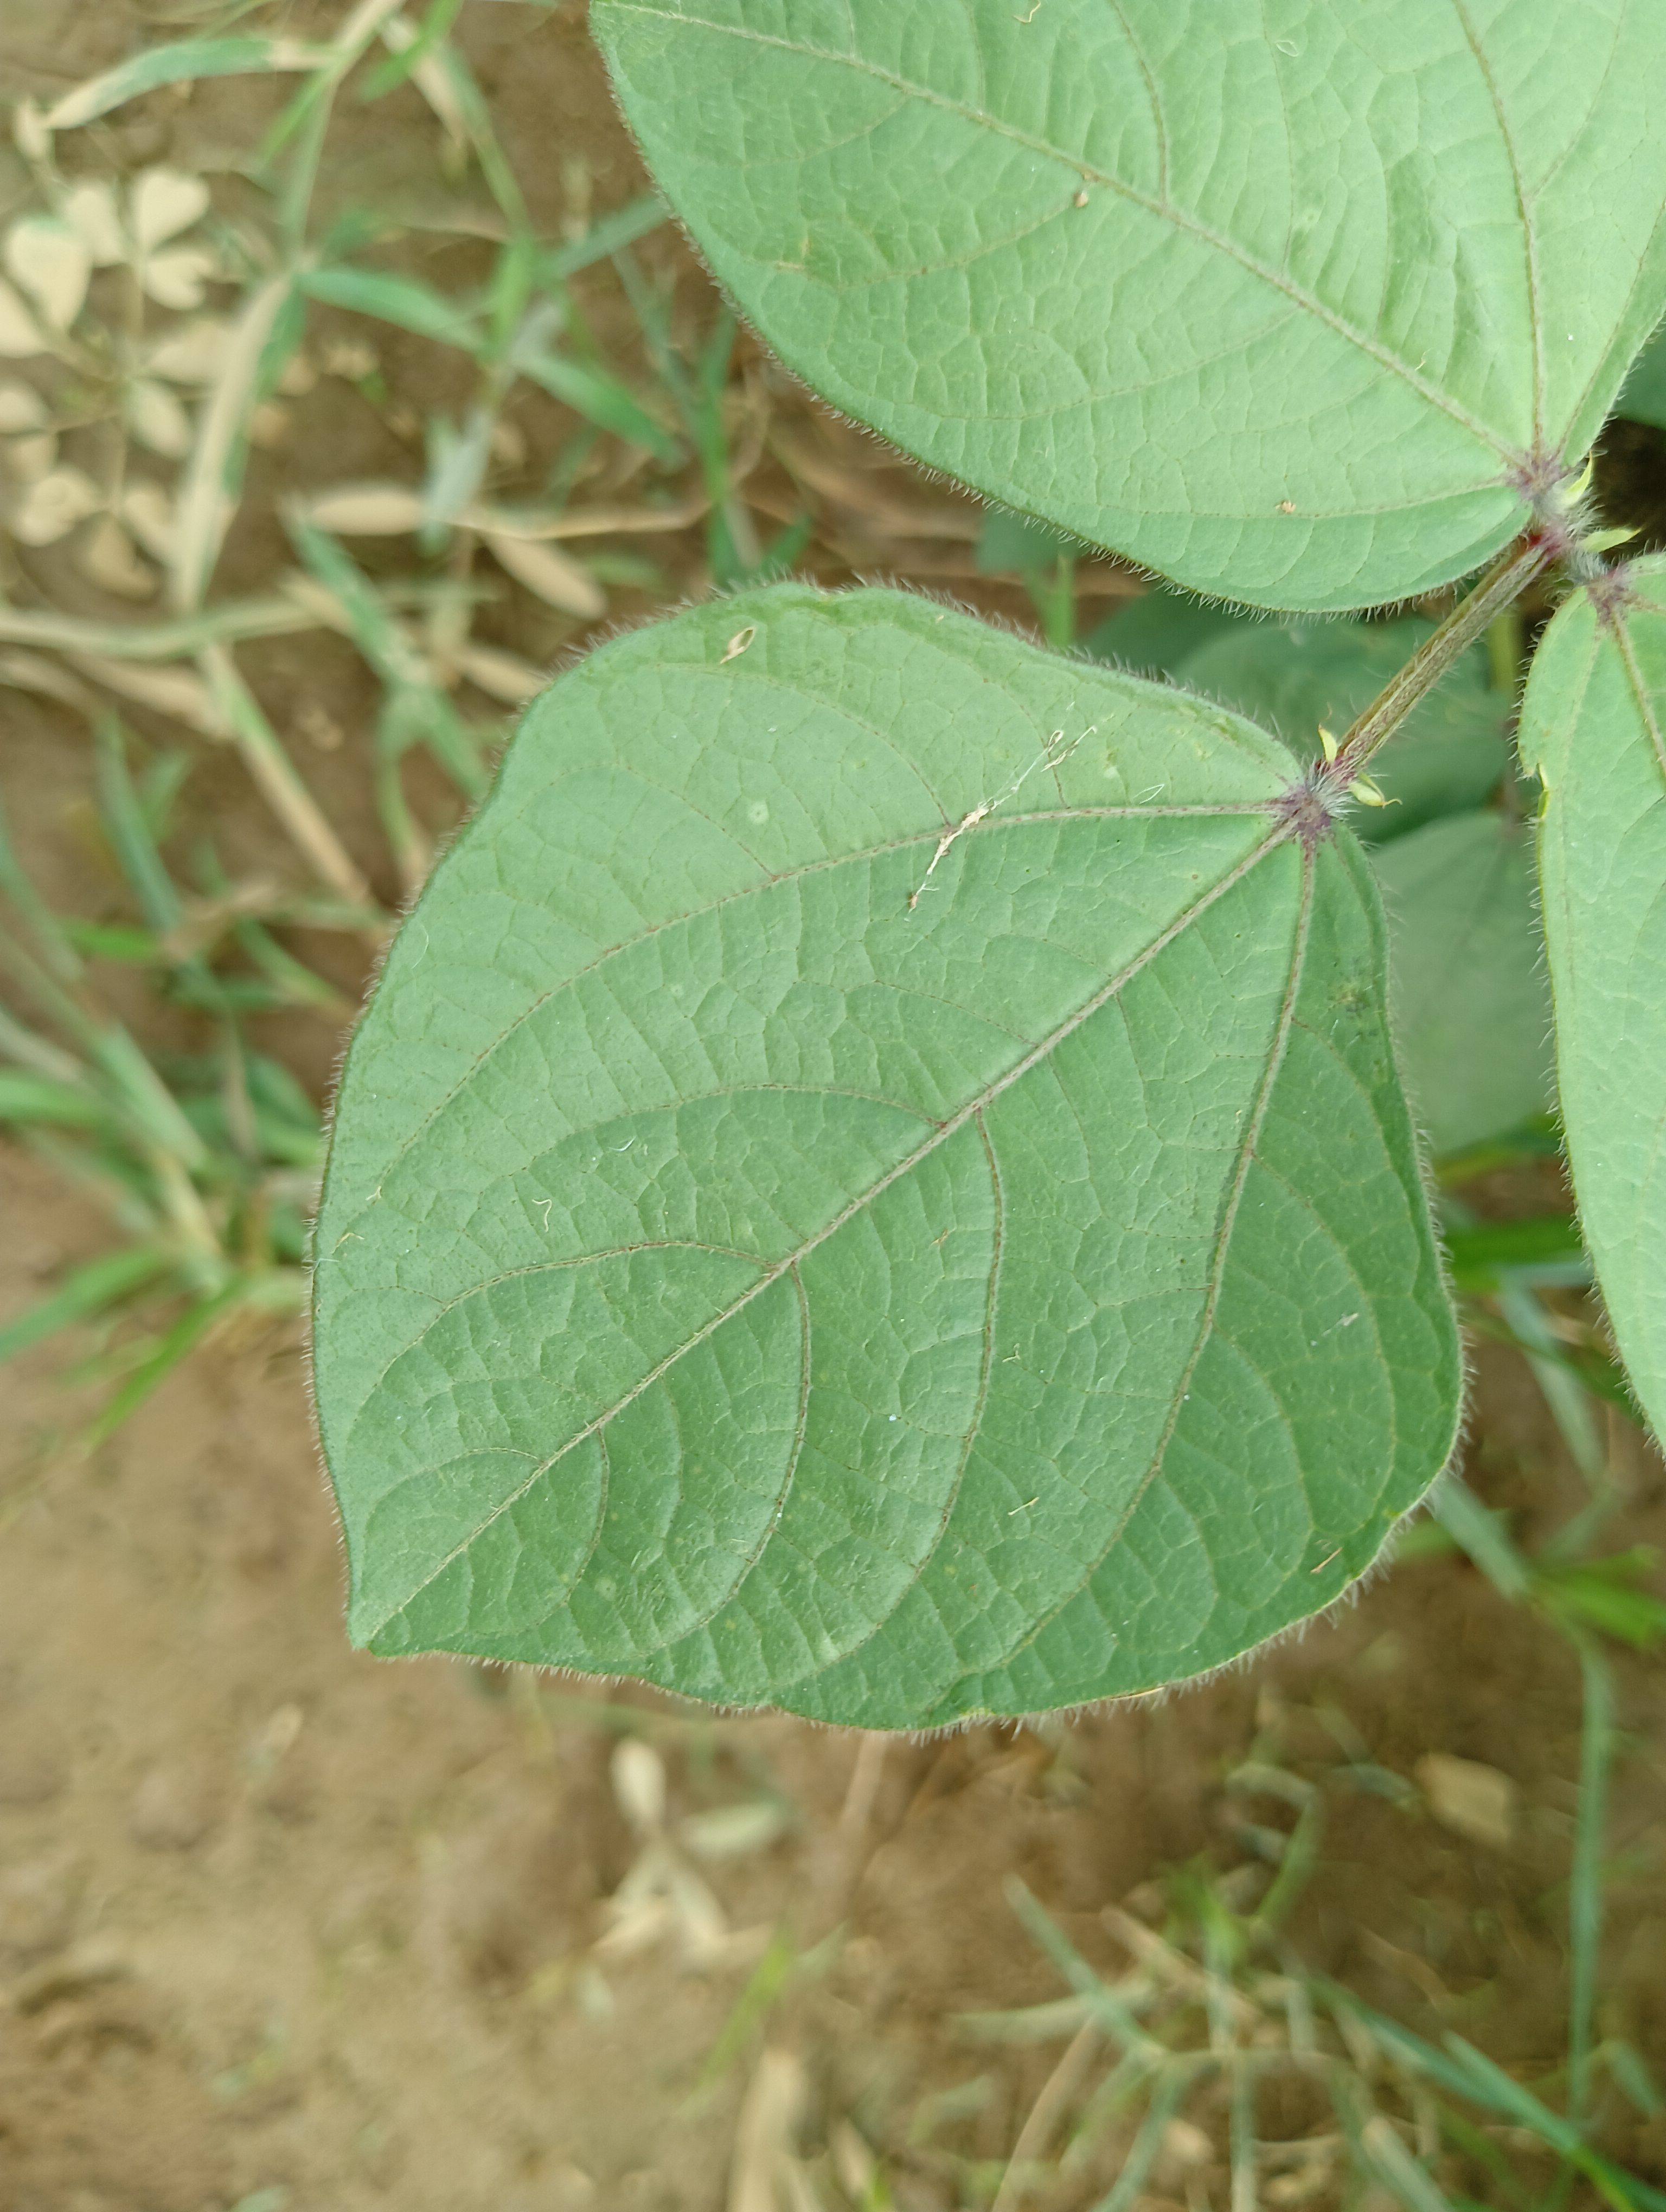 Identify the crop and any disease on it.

mungbean, healthy
